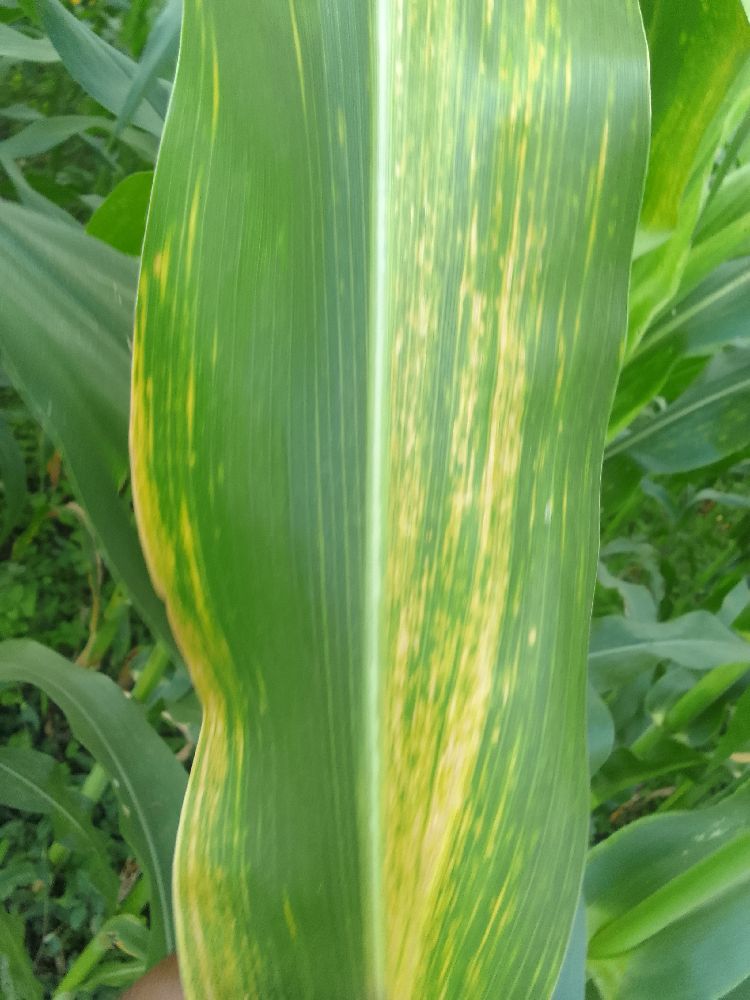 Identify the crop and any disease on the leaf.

maize, maize lethal necrosis
